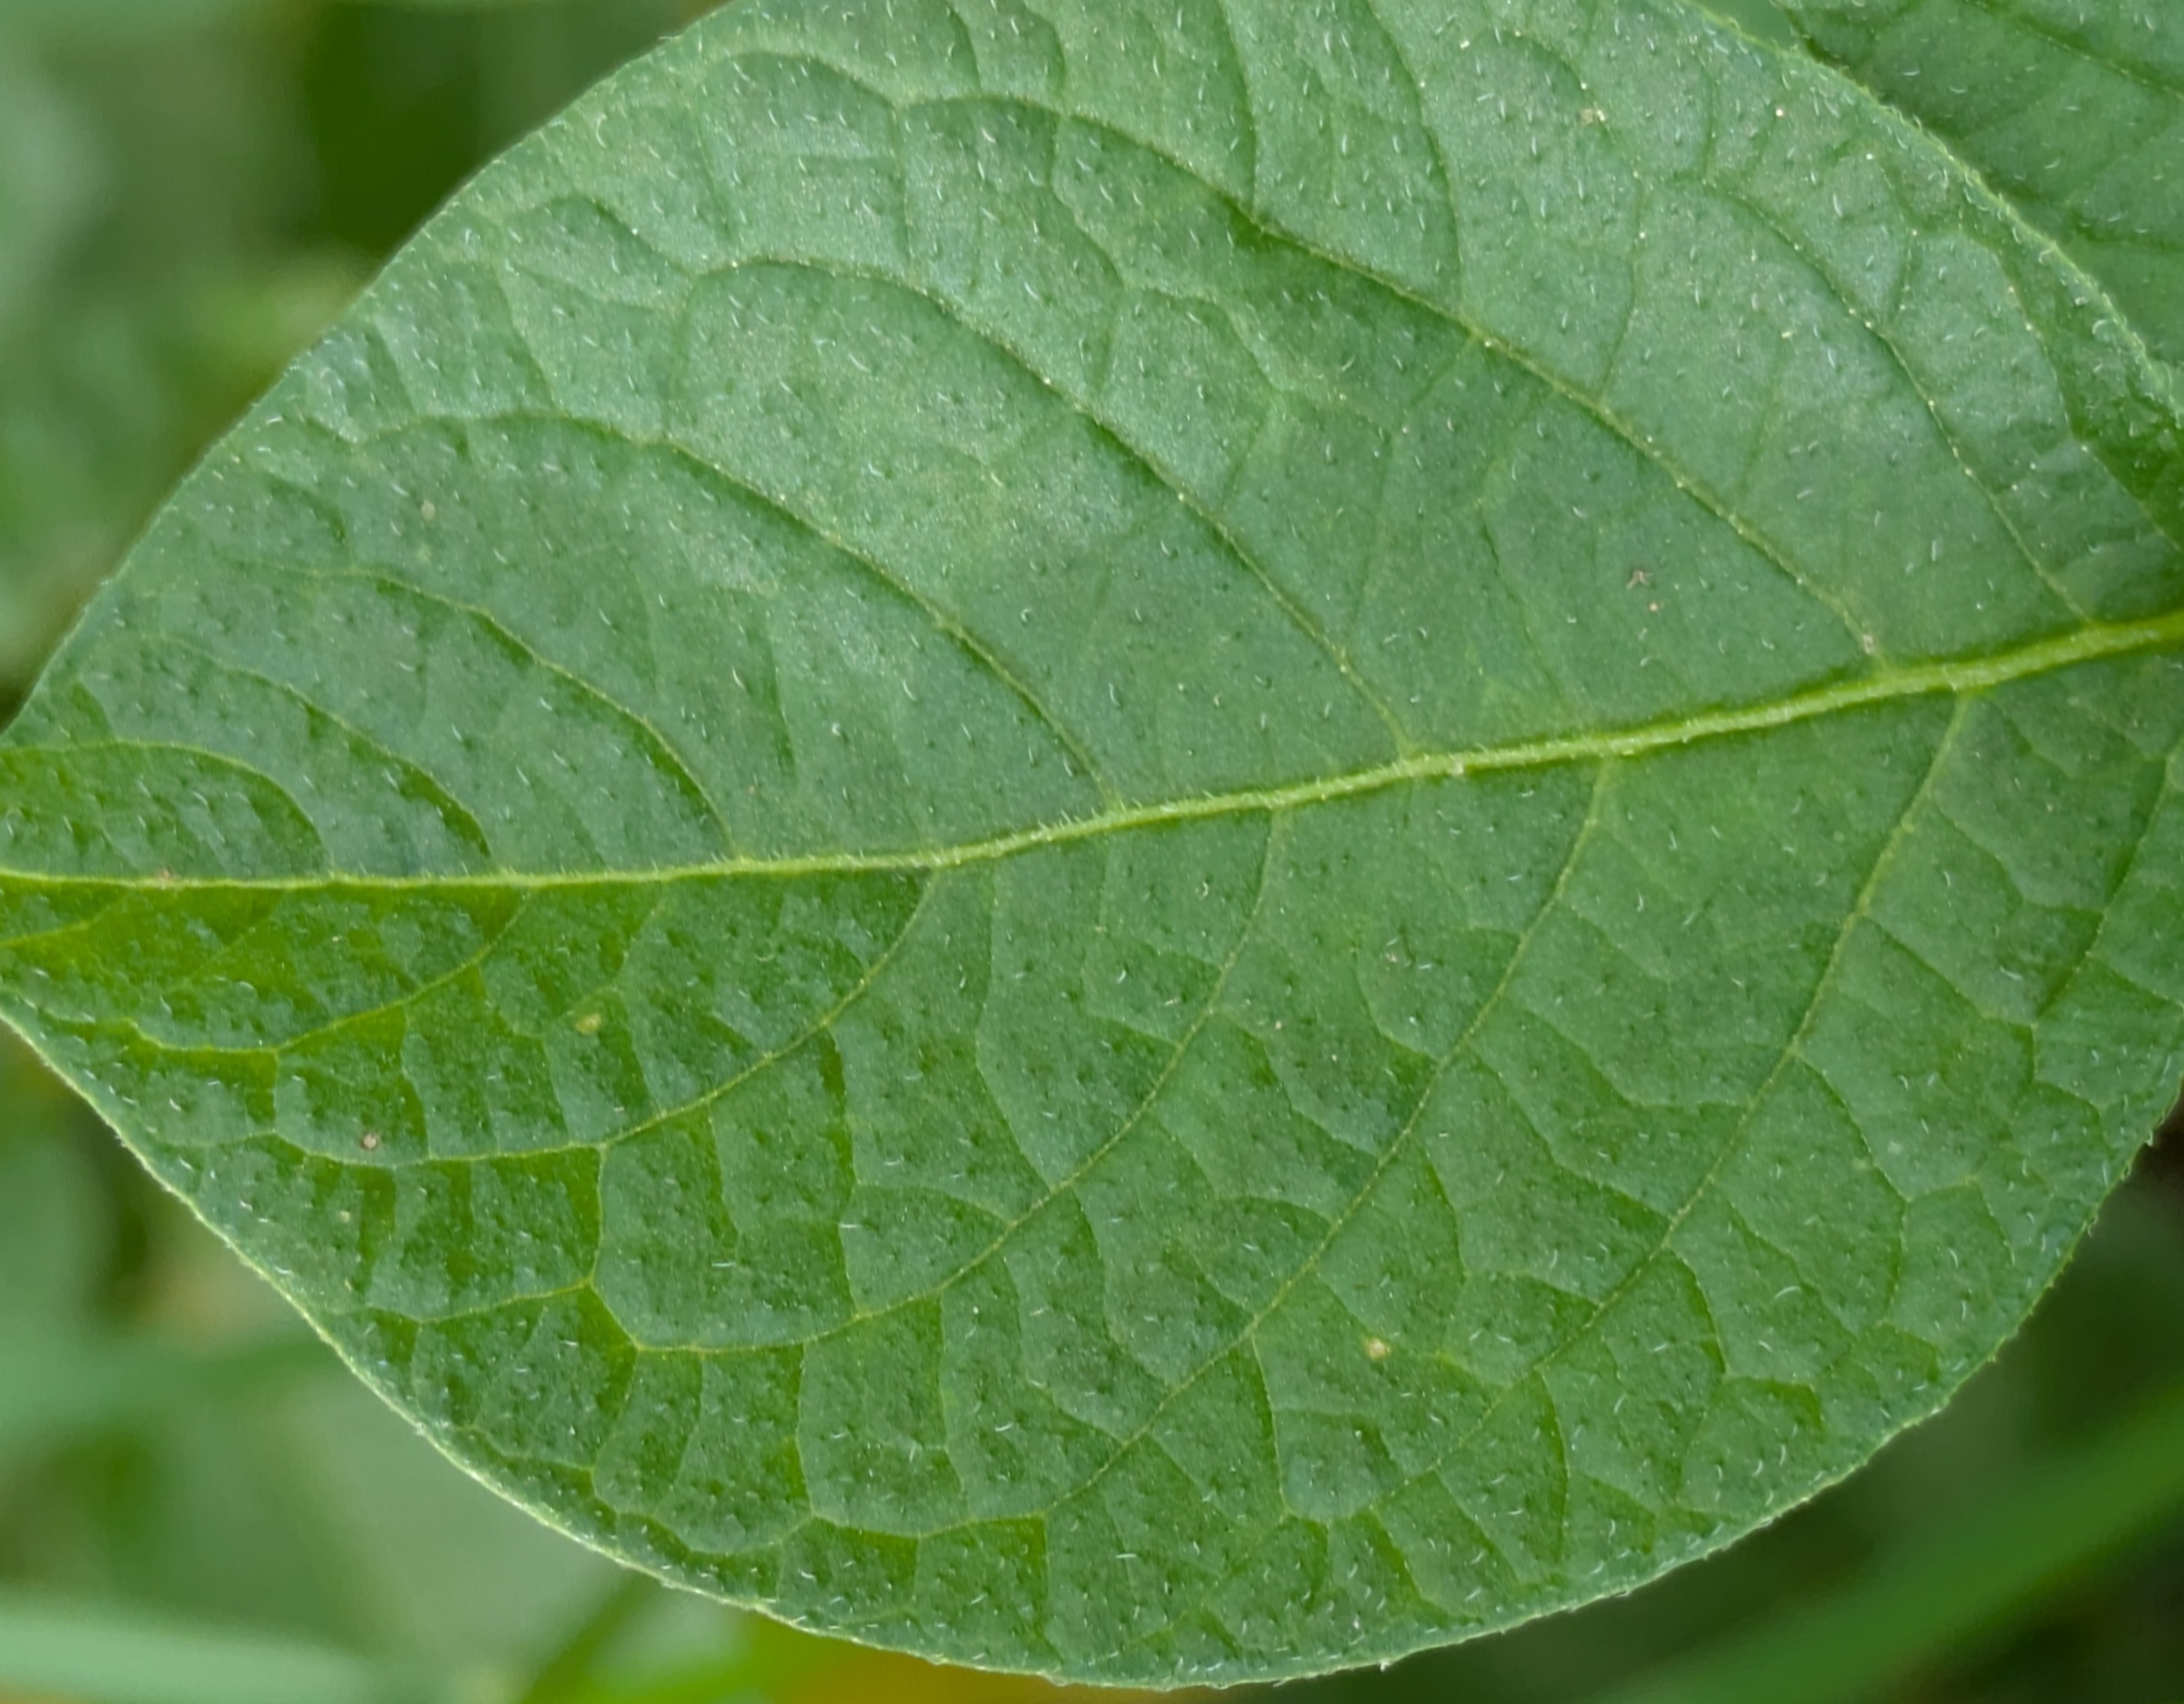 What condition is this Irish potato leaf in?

healthy
